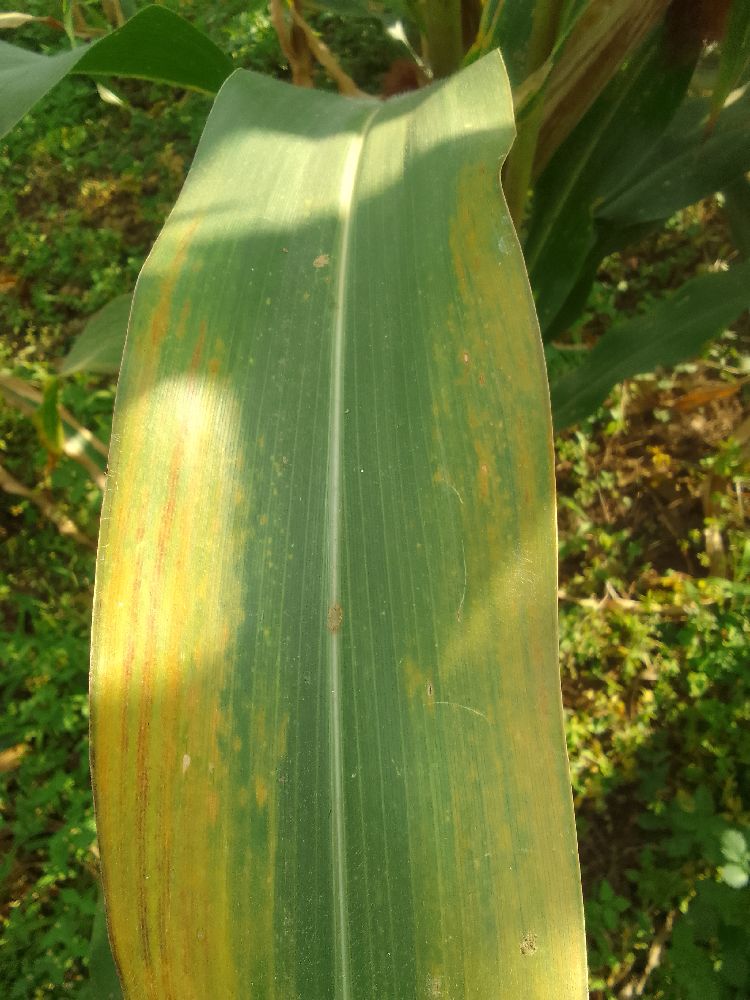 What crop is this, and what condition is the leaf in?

maize, maize lethal necrosis
